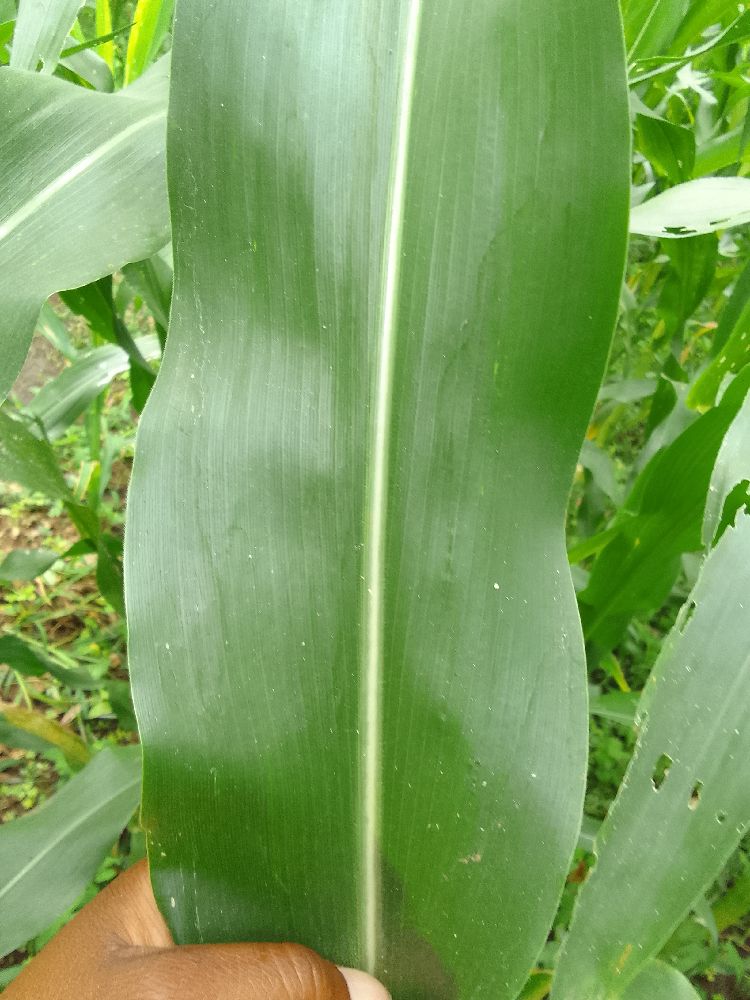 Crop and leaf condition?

maize, healthy
